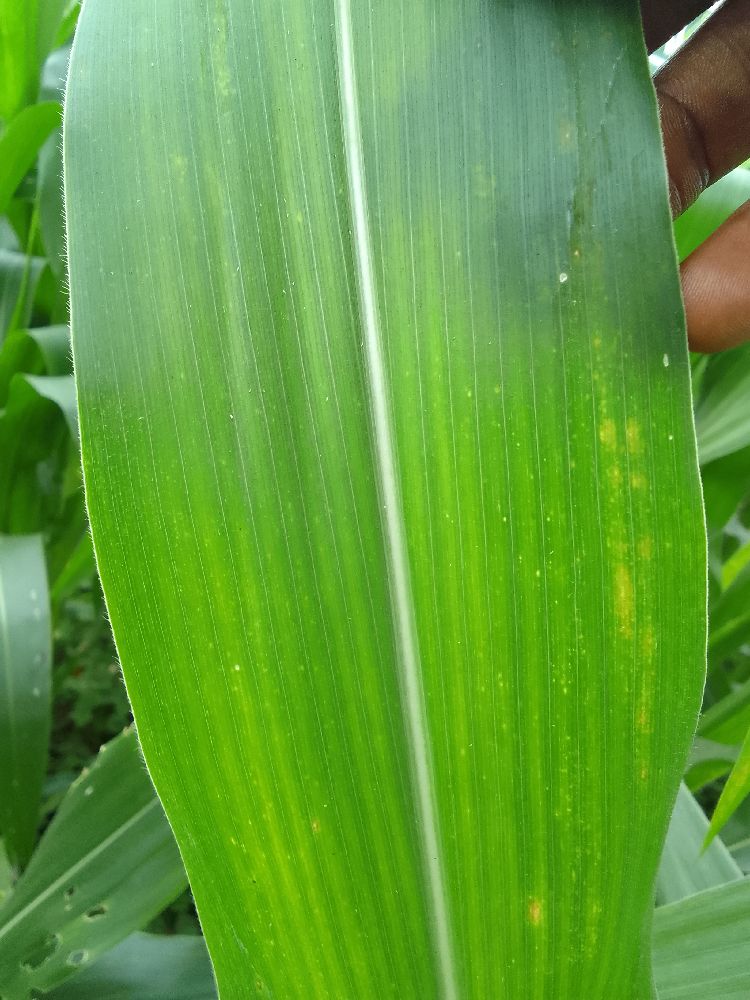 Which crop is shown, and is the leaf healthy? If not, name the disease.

maize, healthy
